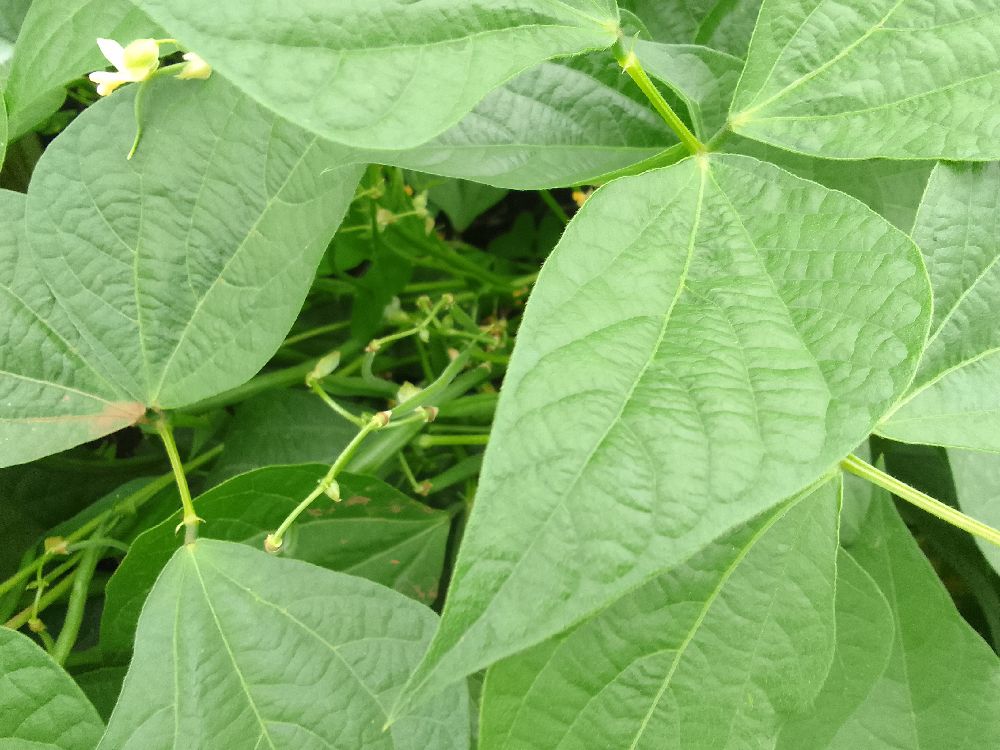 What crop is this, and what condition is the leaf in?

common bean, healthy
